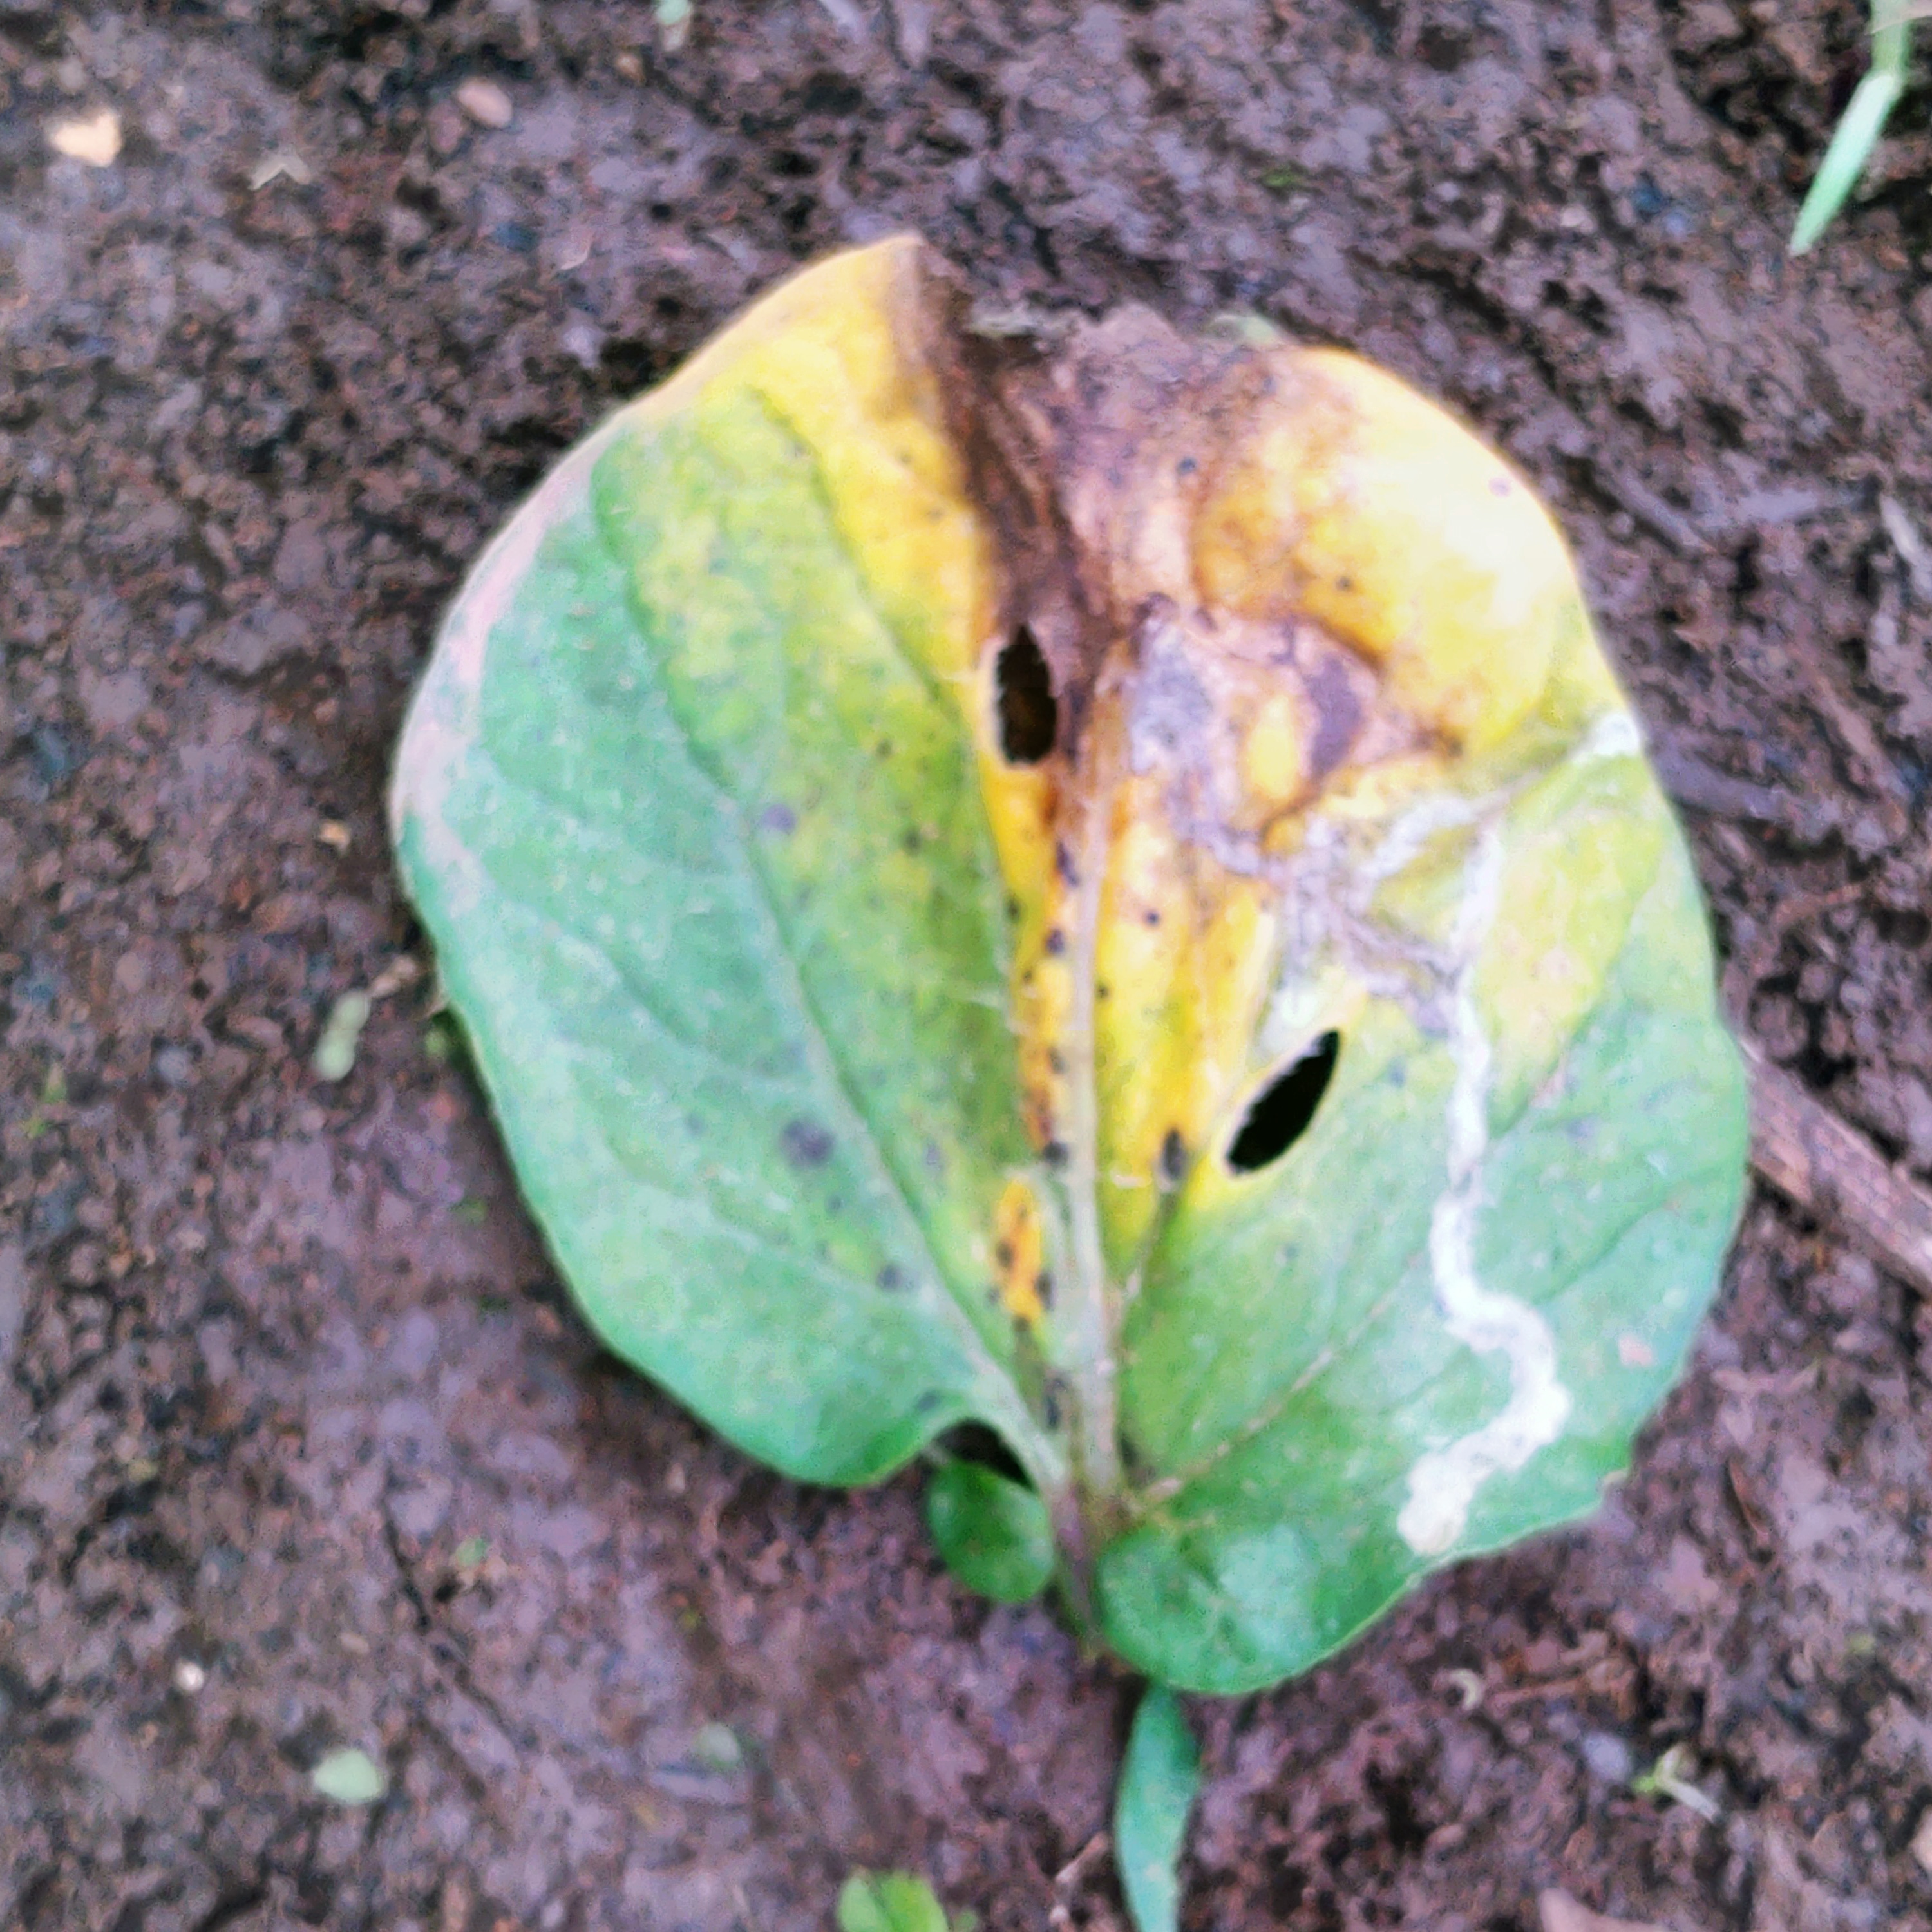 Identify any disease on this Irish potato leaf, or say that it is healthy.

late blight
